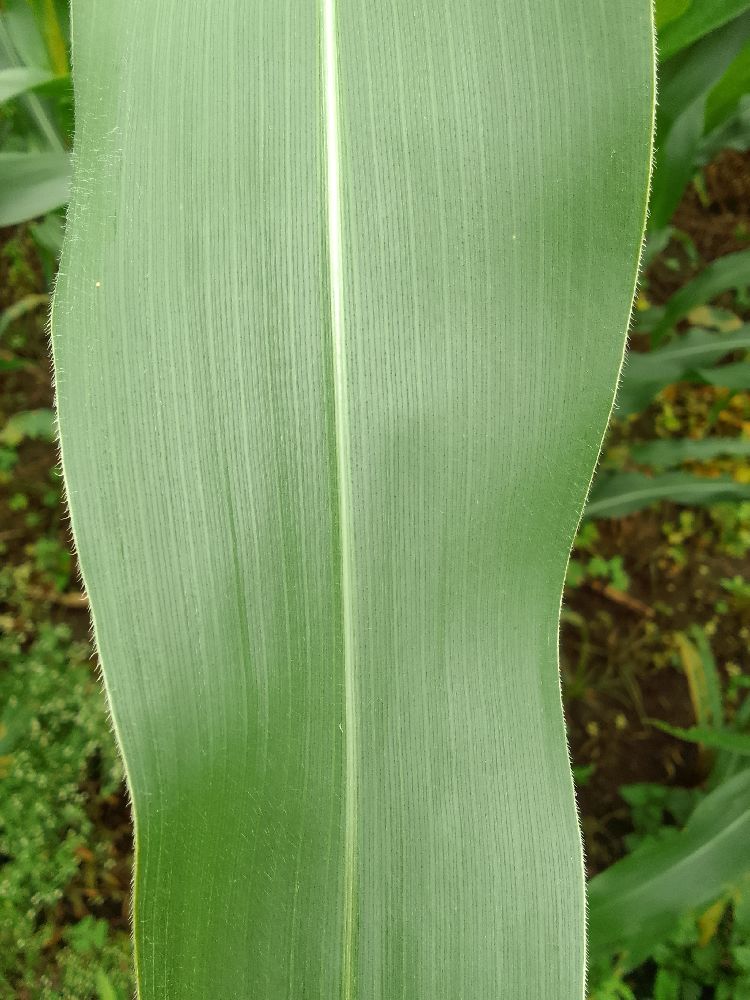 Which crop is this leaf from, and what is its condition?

maize, healthy
